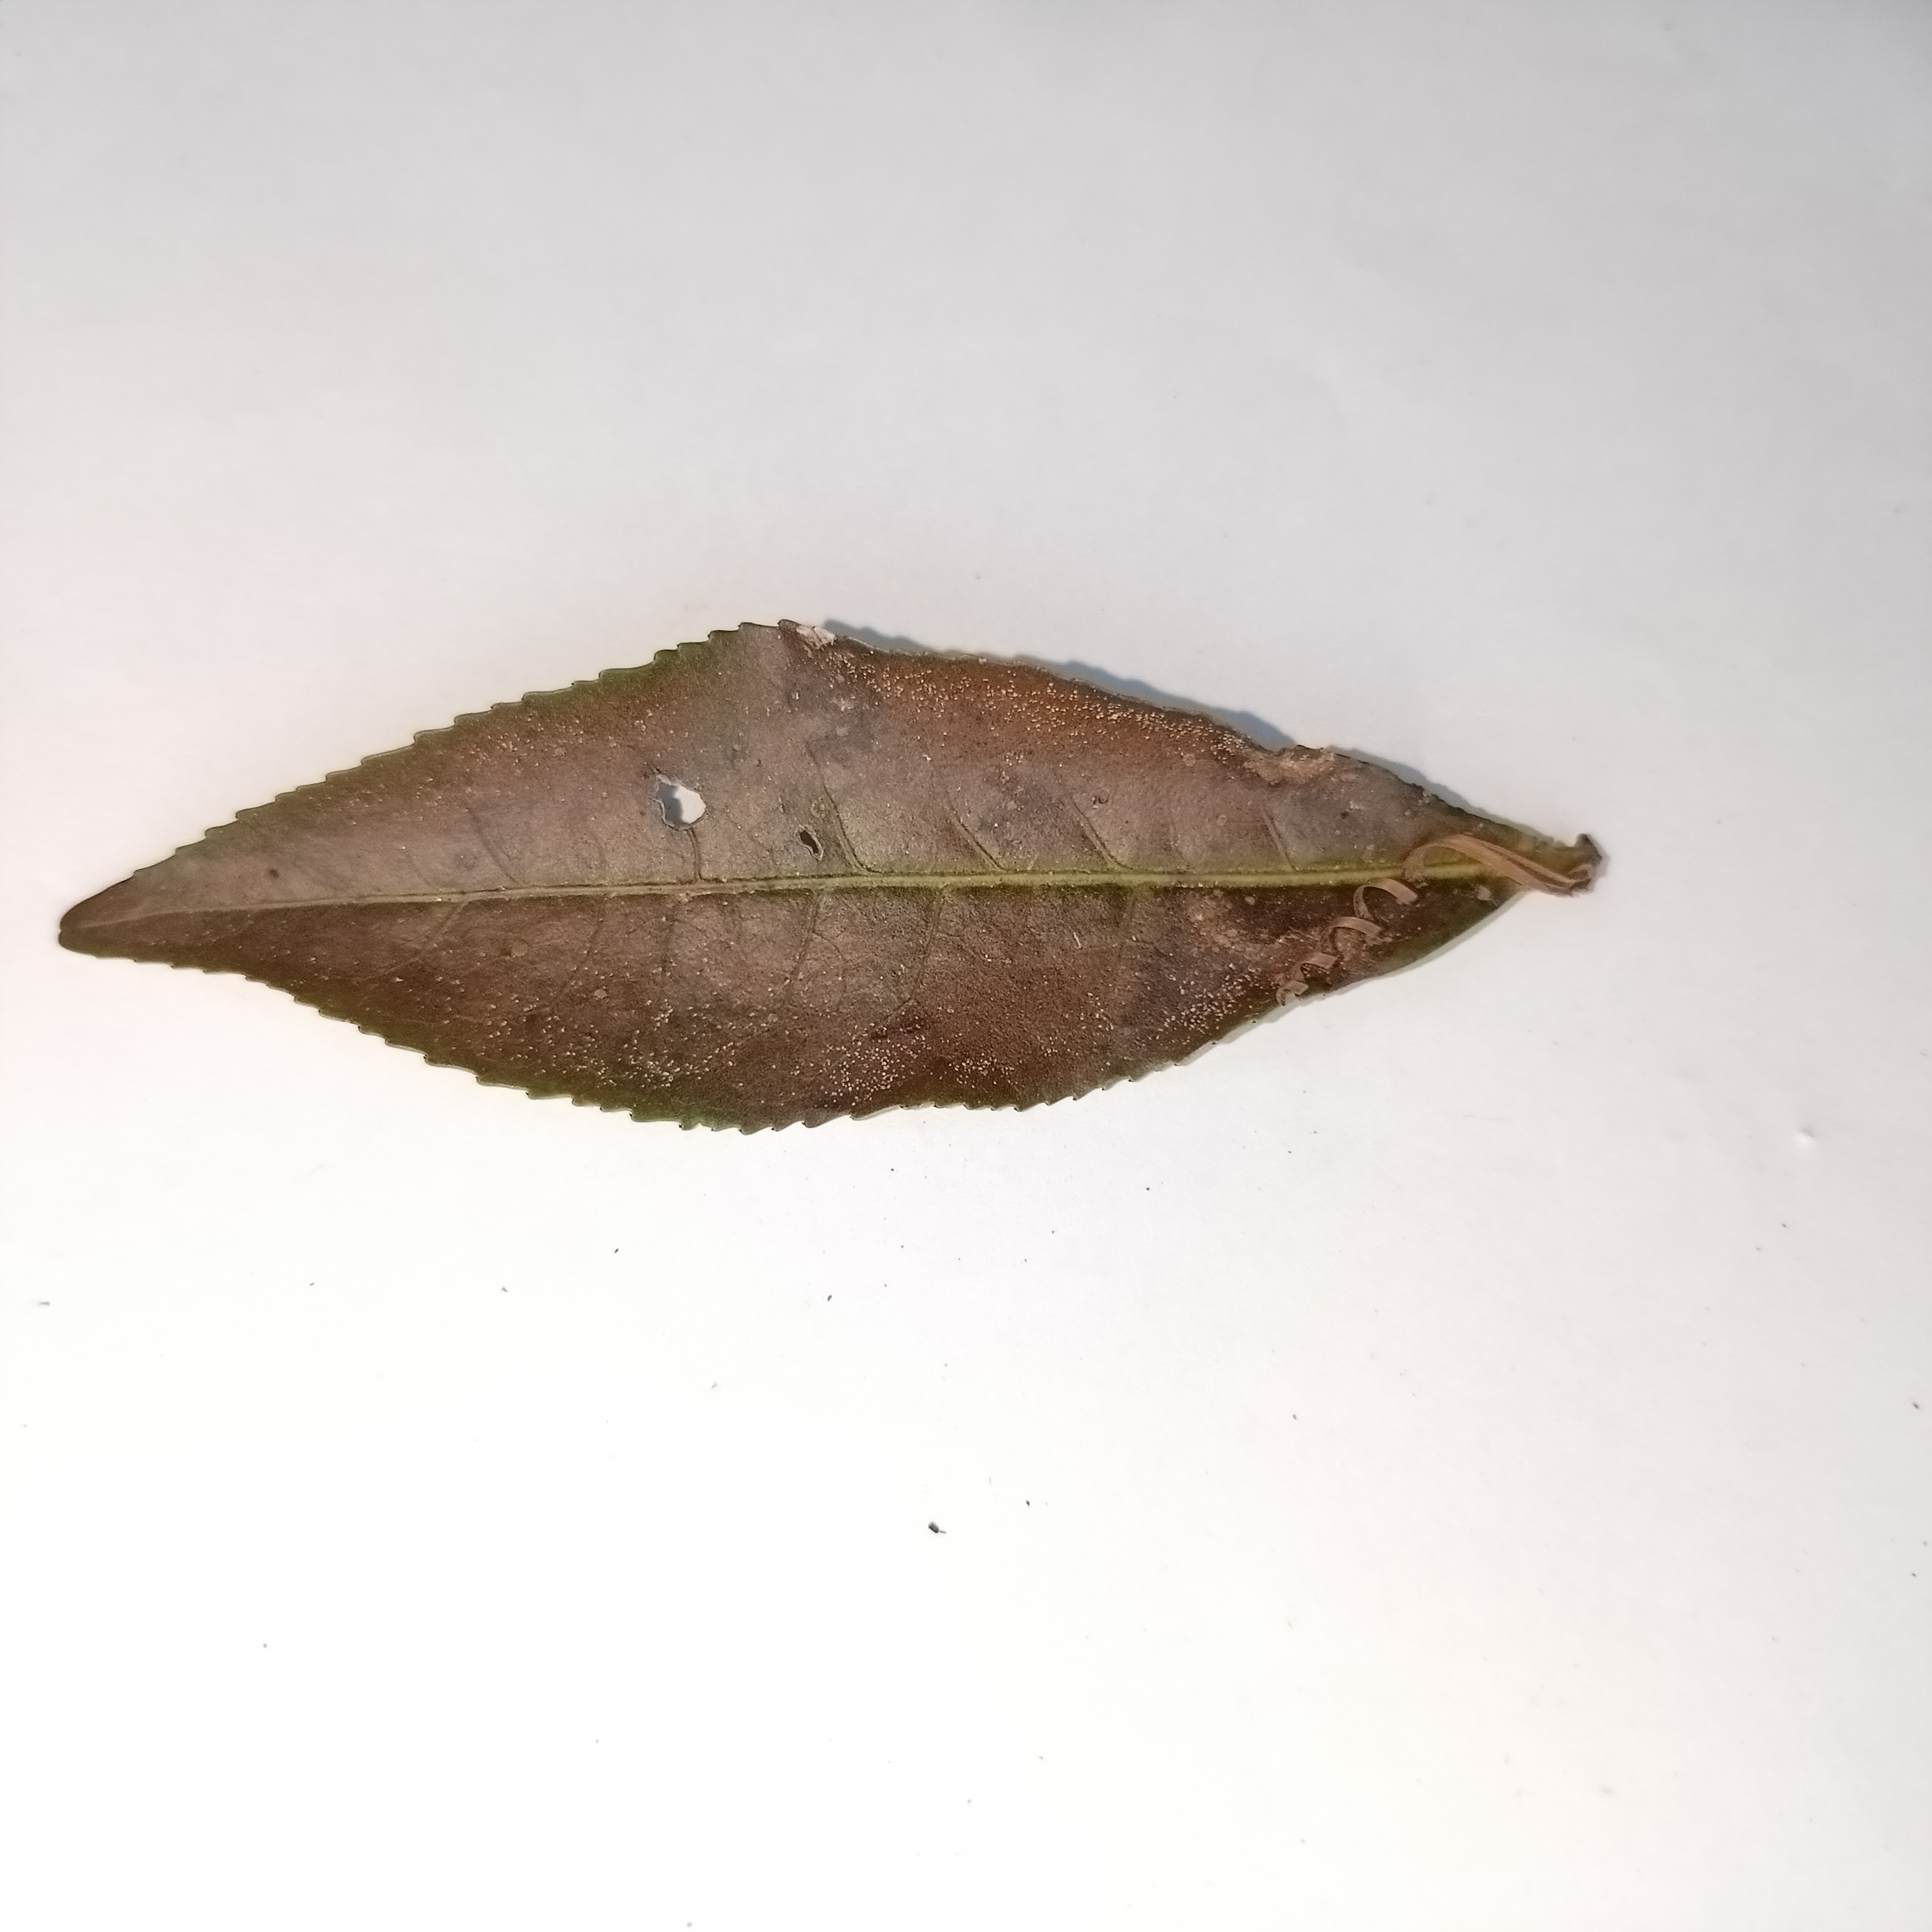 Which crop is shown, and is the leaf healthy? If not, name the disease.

tea, red rust
